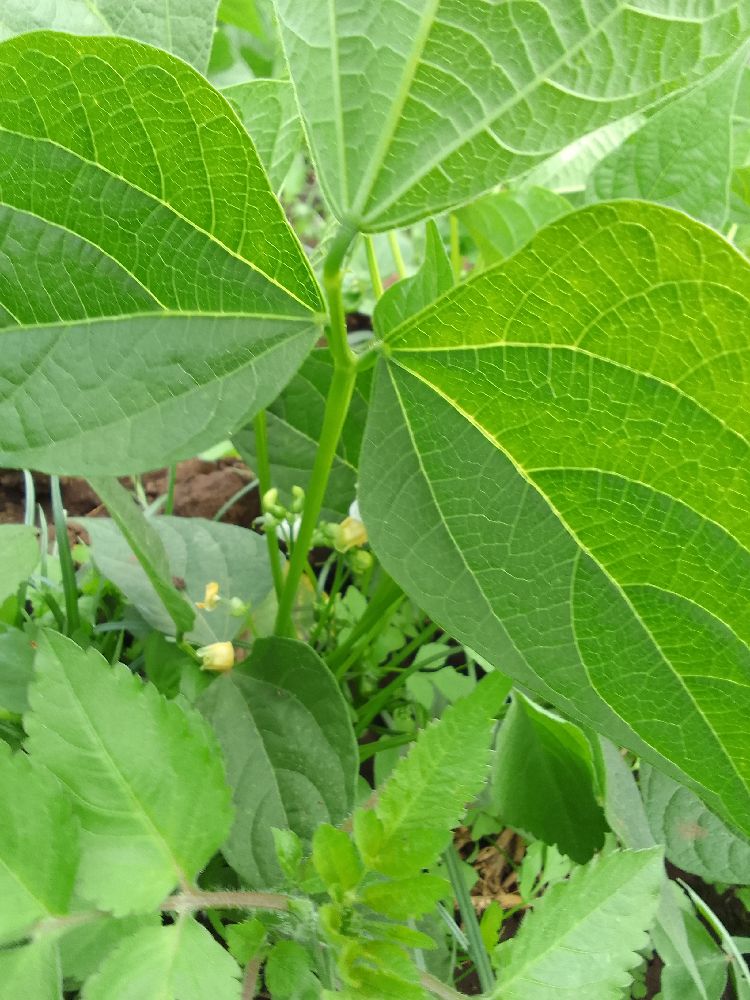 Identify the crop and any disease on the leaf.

common bean, healthy
